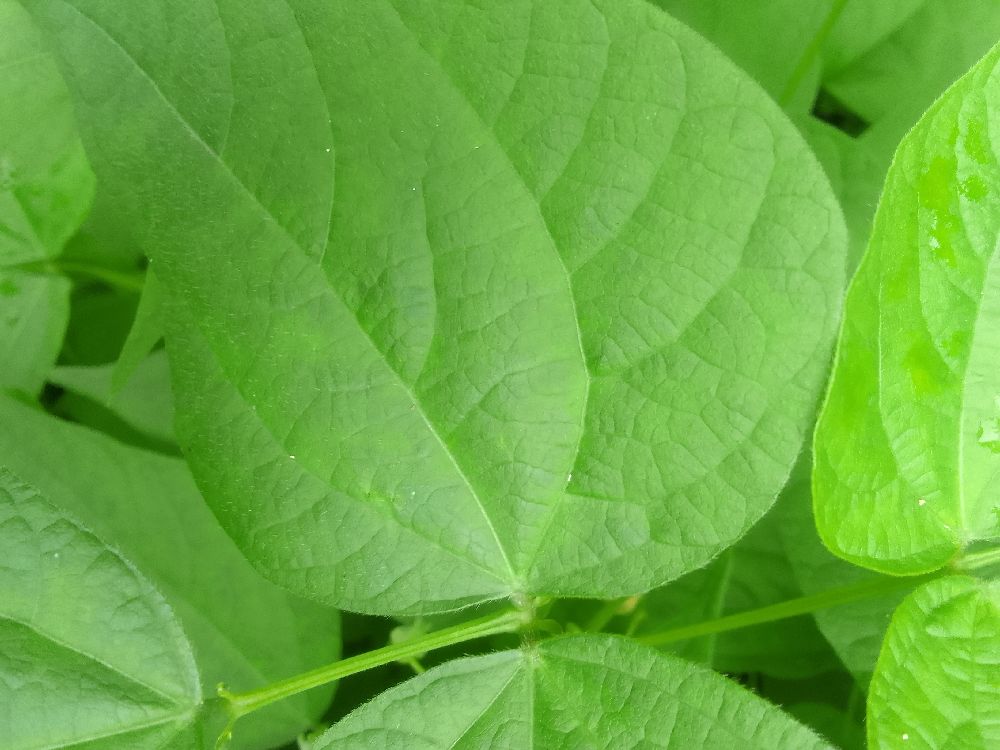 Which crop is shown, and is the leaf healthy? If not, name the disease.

common bean, healthy
